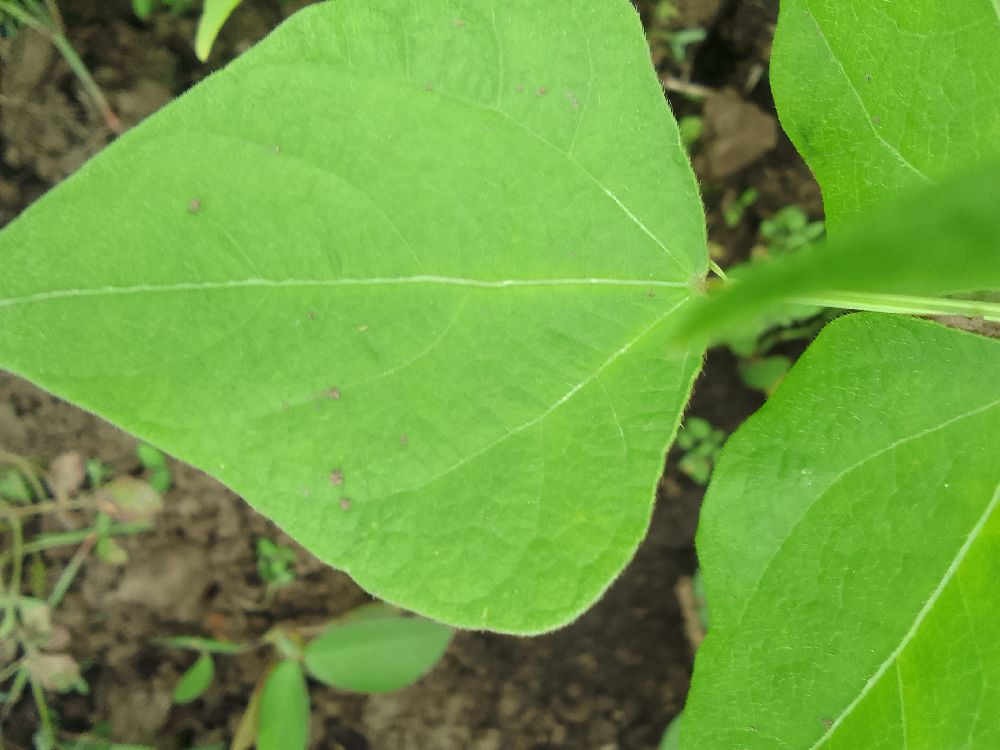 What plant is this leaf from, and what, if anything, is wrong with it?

common bean, healthy
